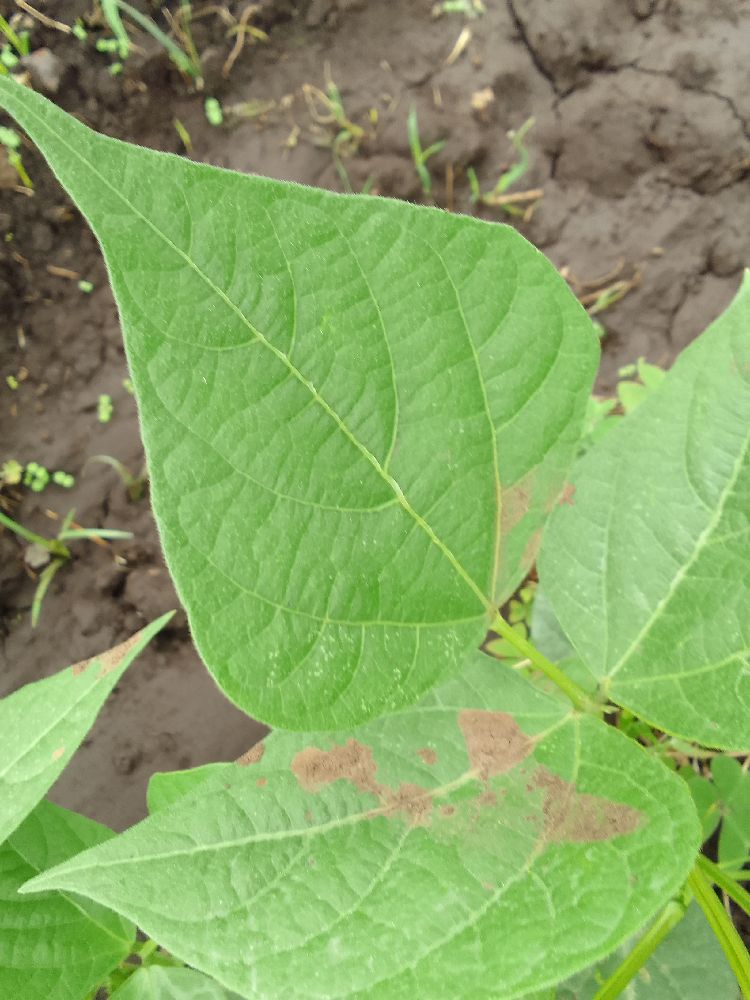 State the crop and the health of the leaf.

common bean, healthy
